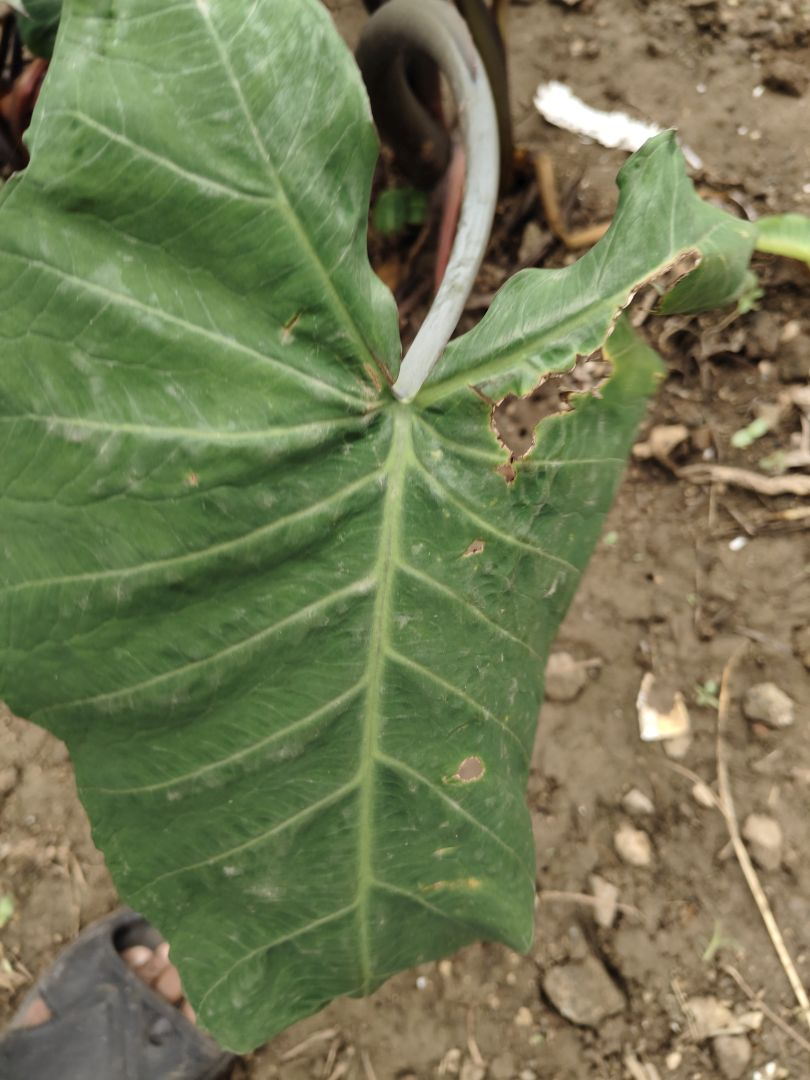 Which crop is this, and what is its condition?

taro, leaf blight
